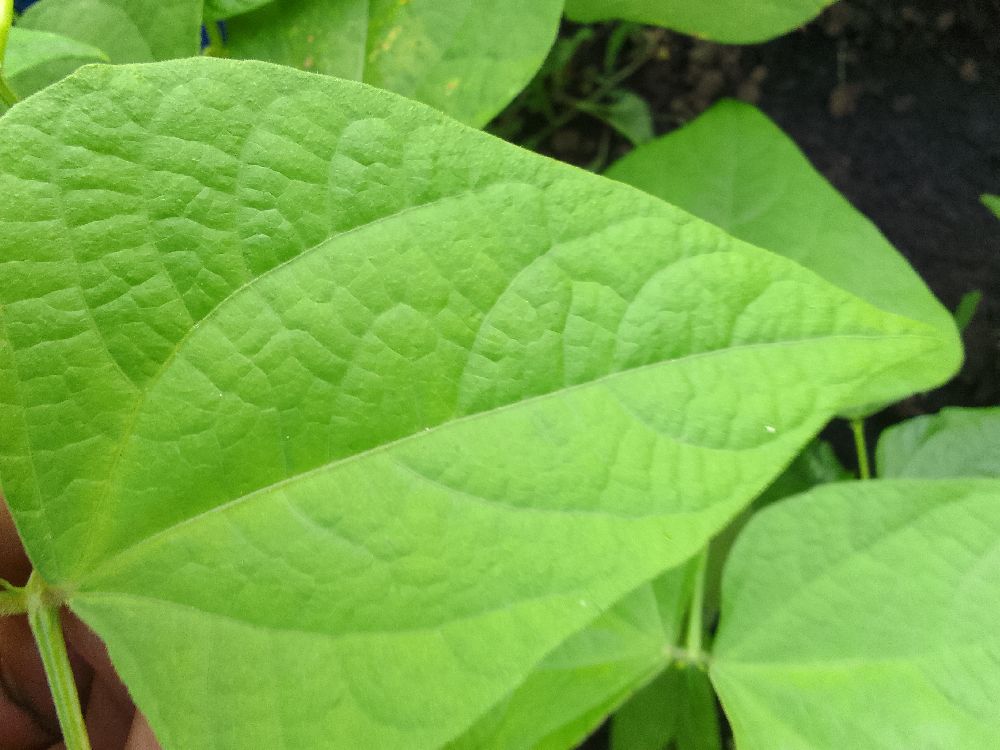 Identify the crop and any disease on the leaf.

common bean, healthy
